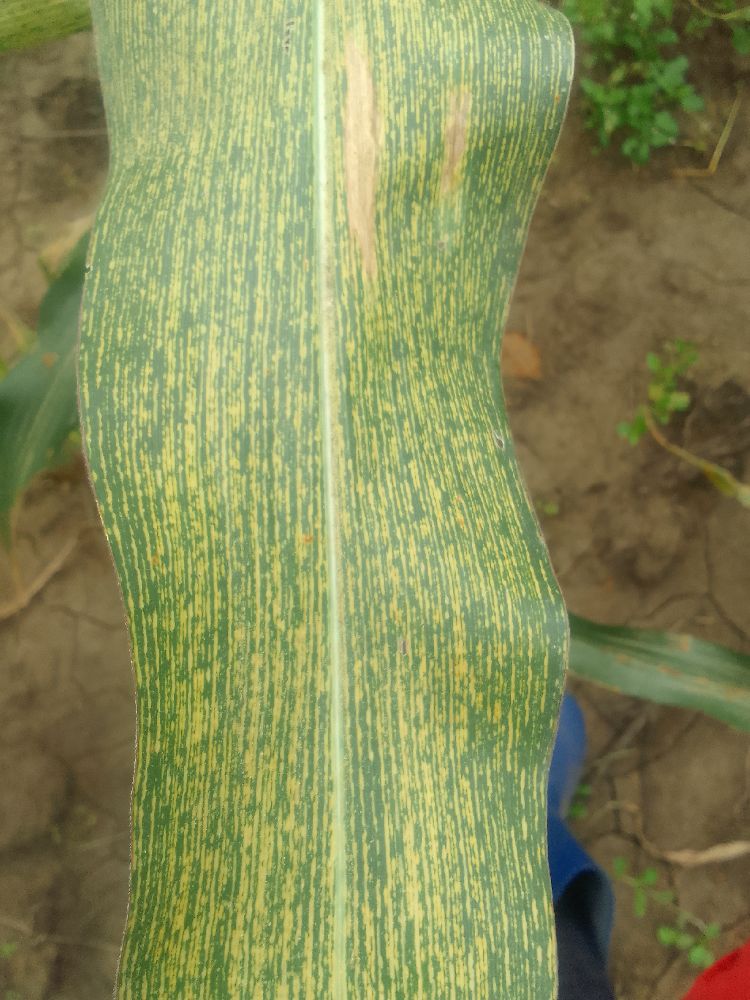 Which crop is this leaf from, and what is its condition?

maize, maize streak virus
